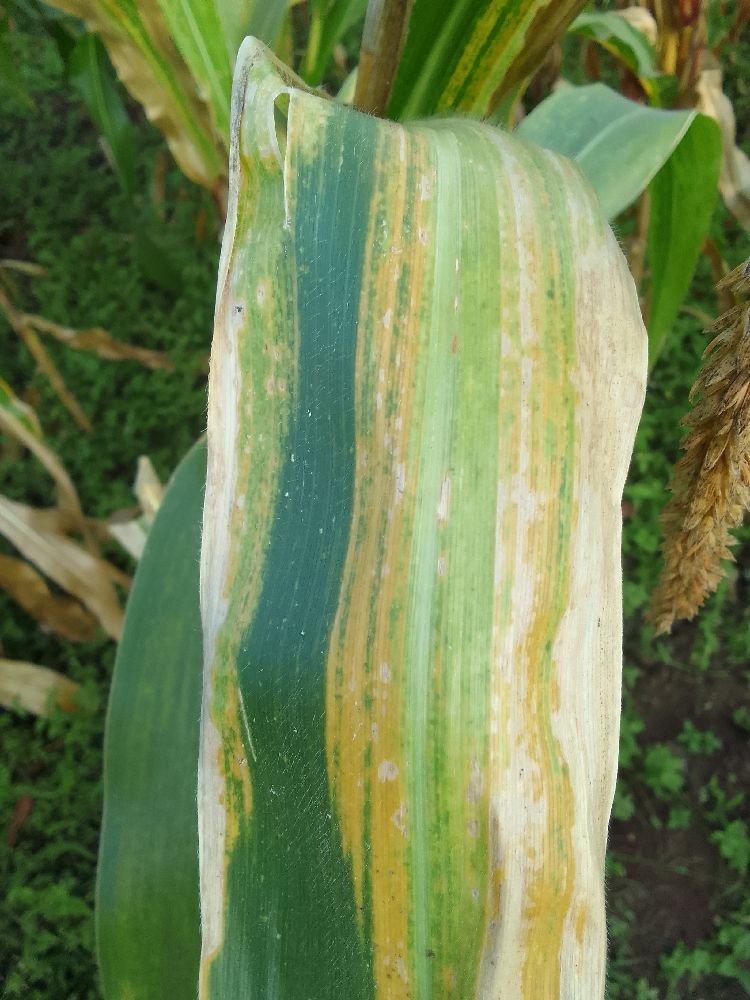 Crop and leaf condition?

maize, maize lethal necrosis
